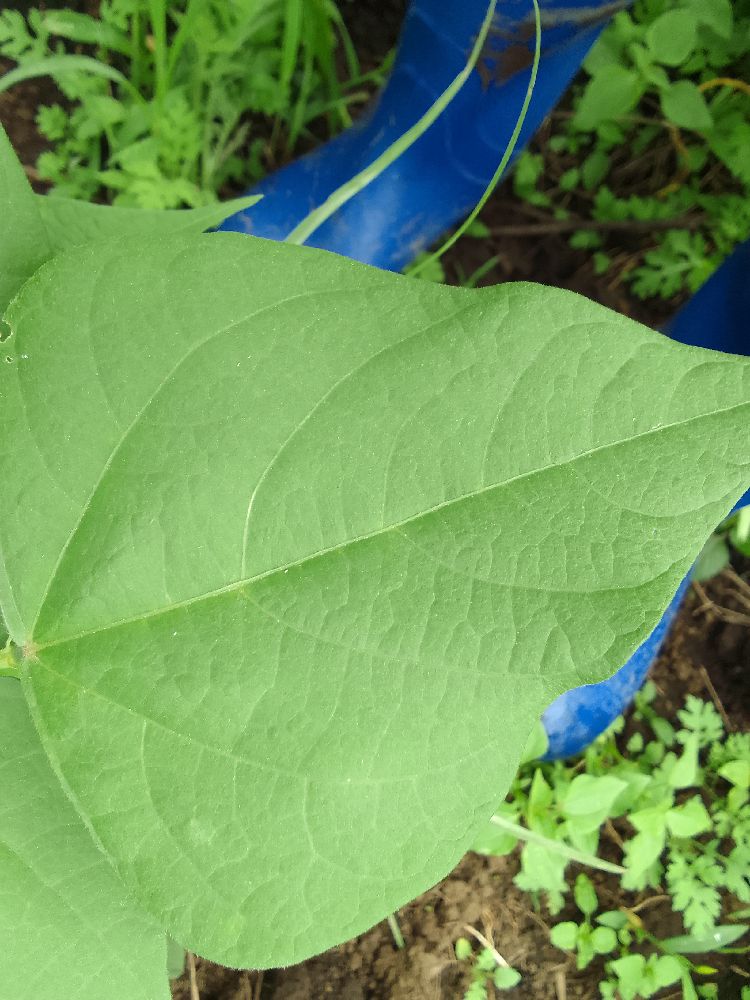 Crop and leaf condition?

common bean, healthy
